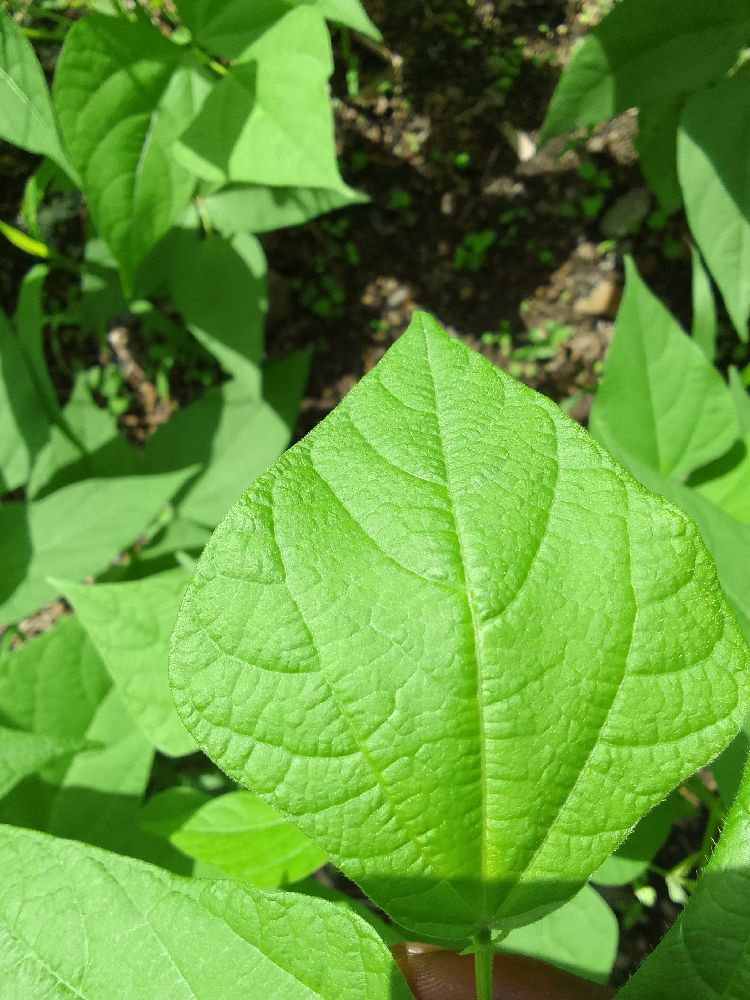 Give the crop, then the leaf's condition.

common bean, healthy
